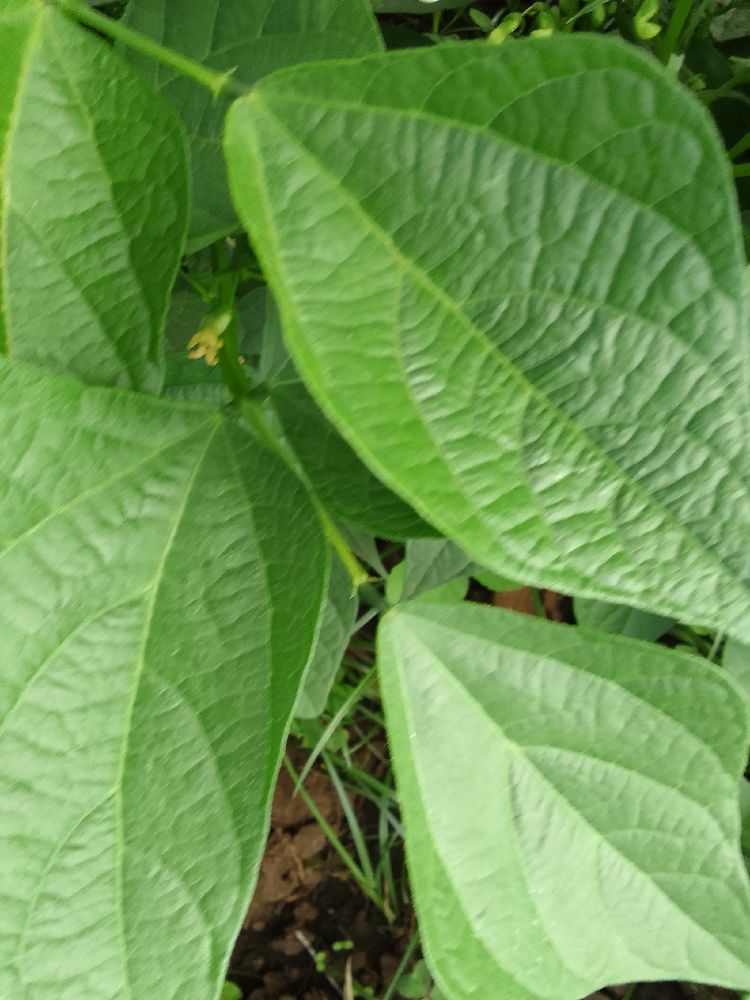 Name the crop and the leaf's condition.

common bean, healthy
